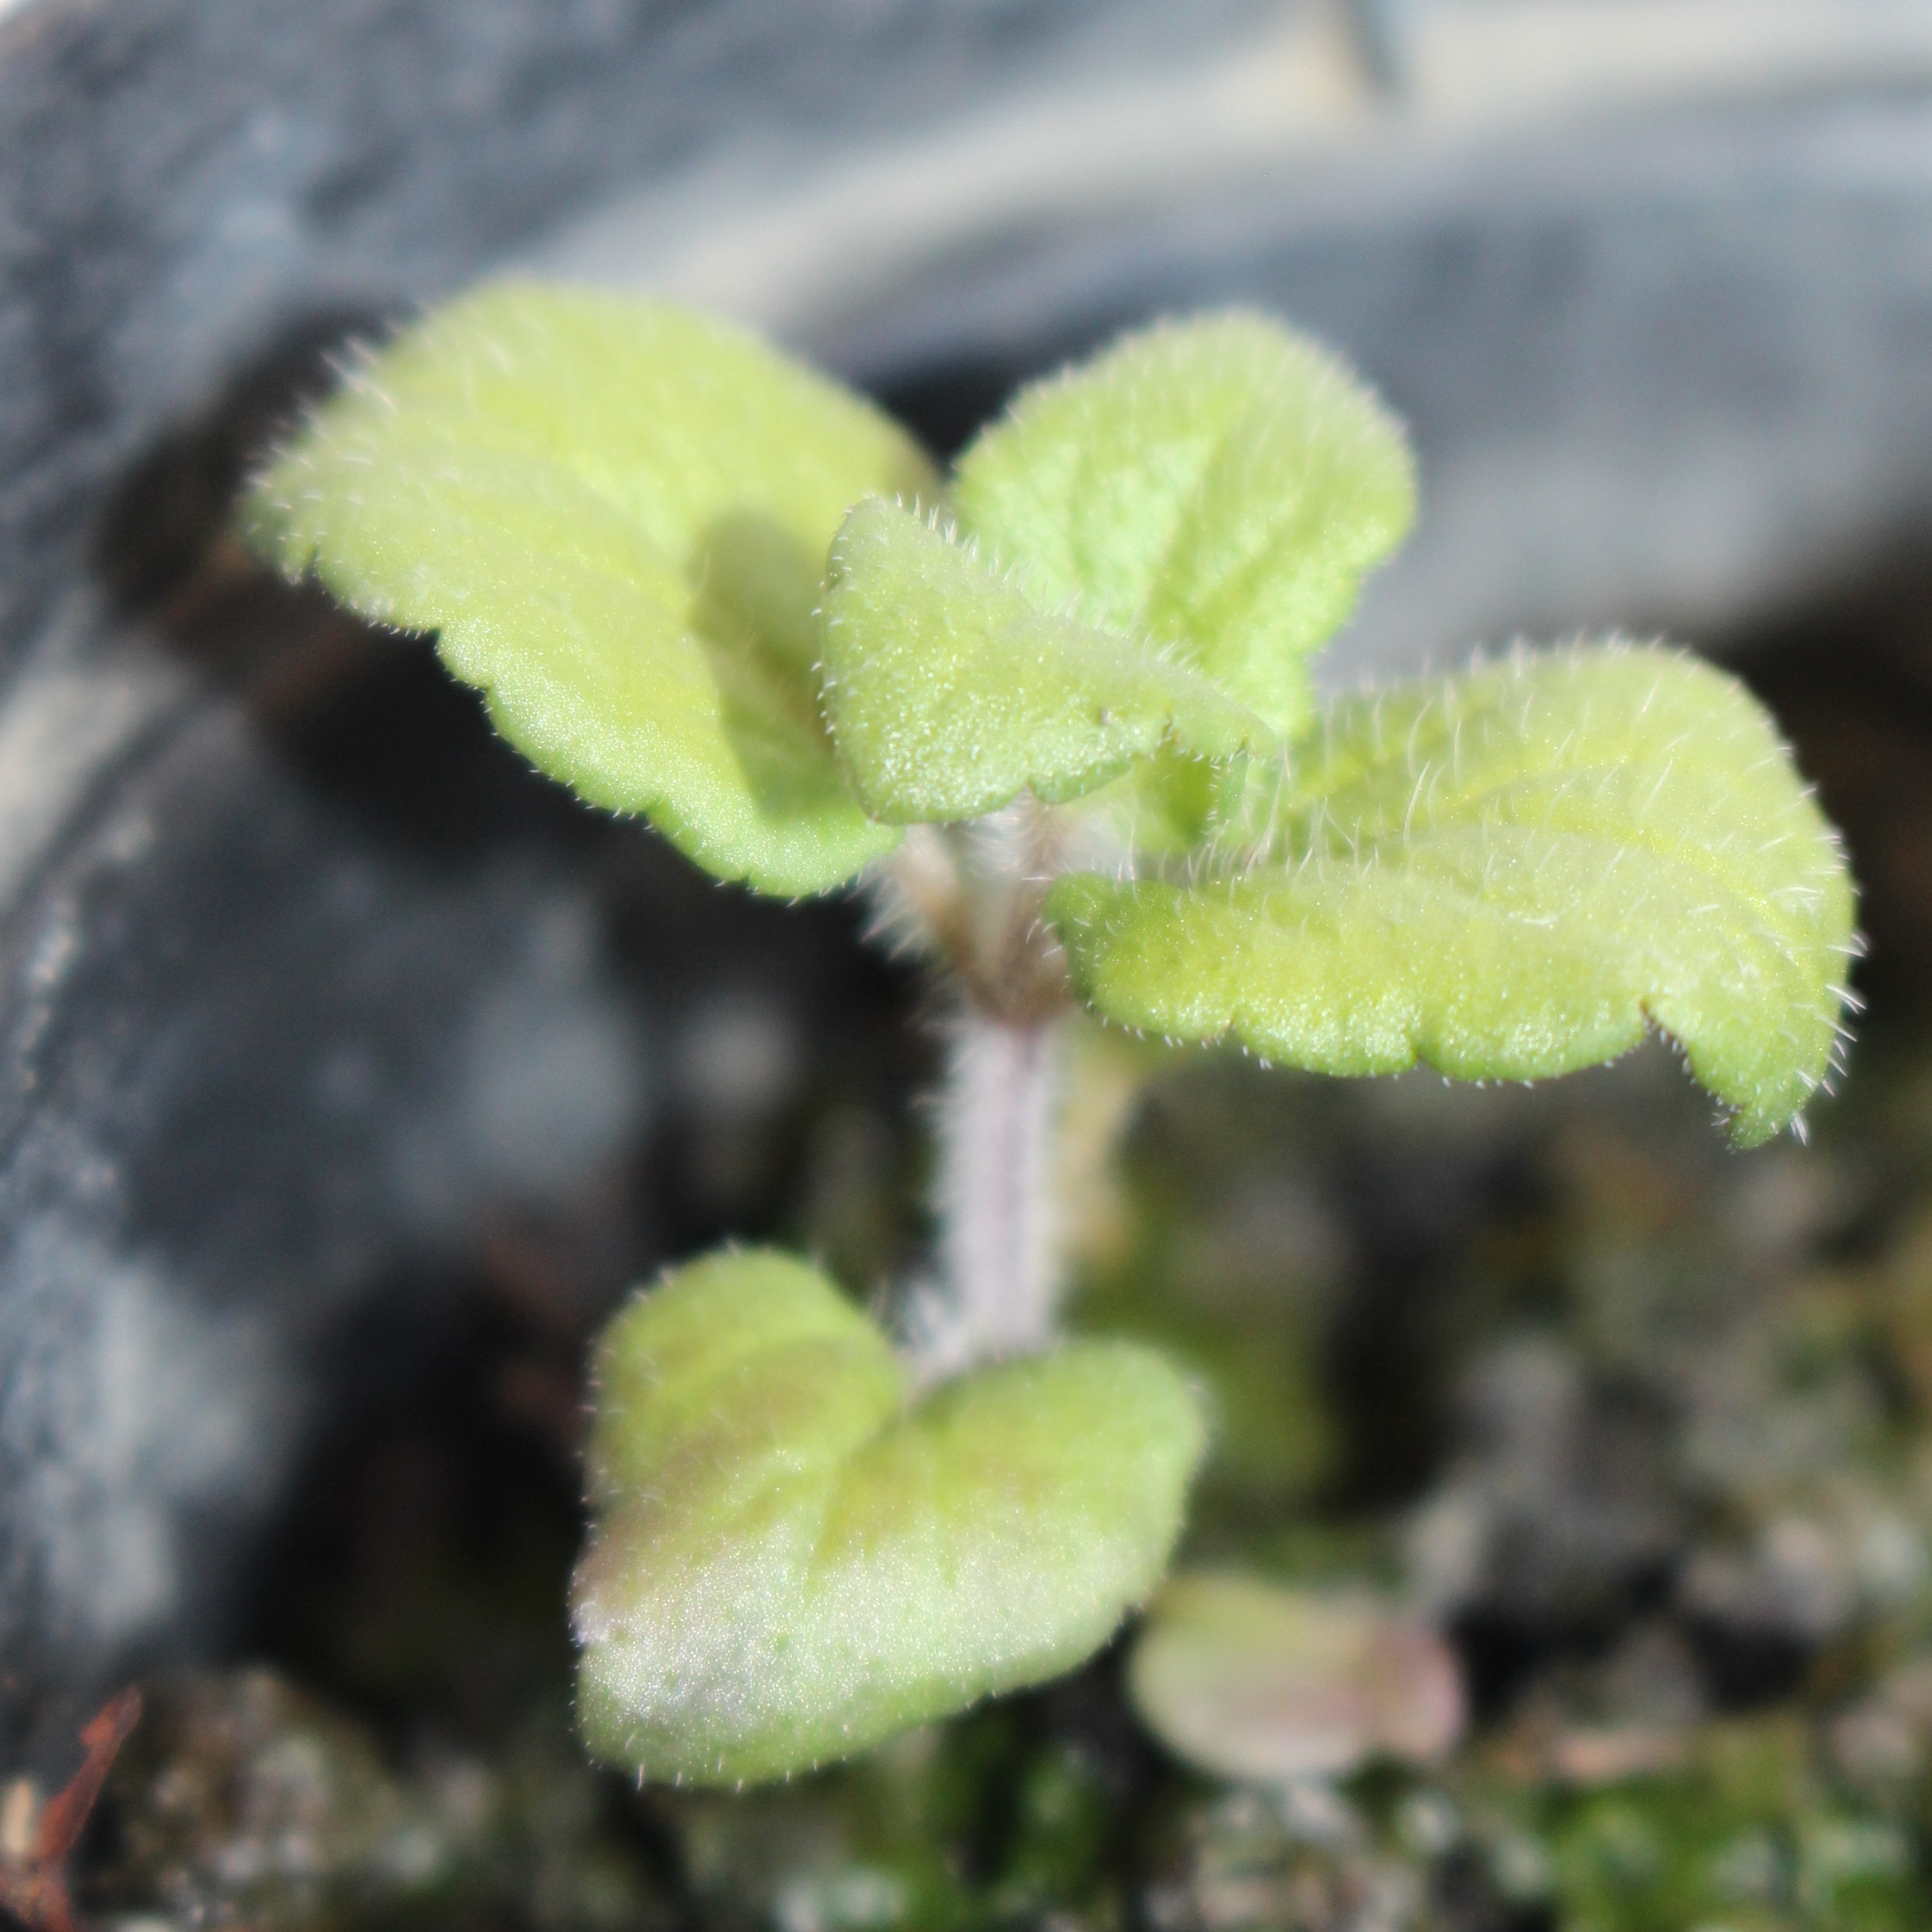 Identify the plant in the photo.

Veronica persica
